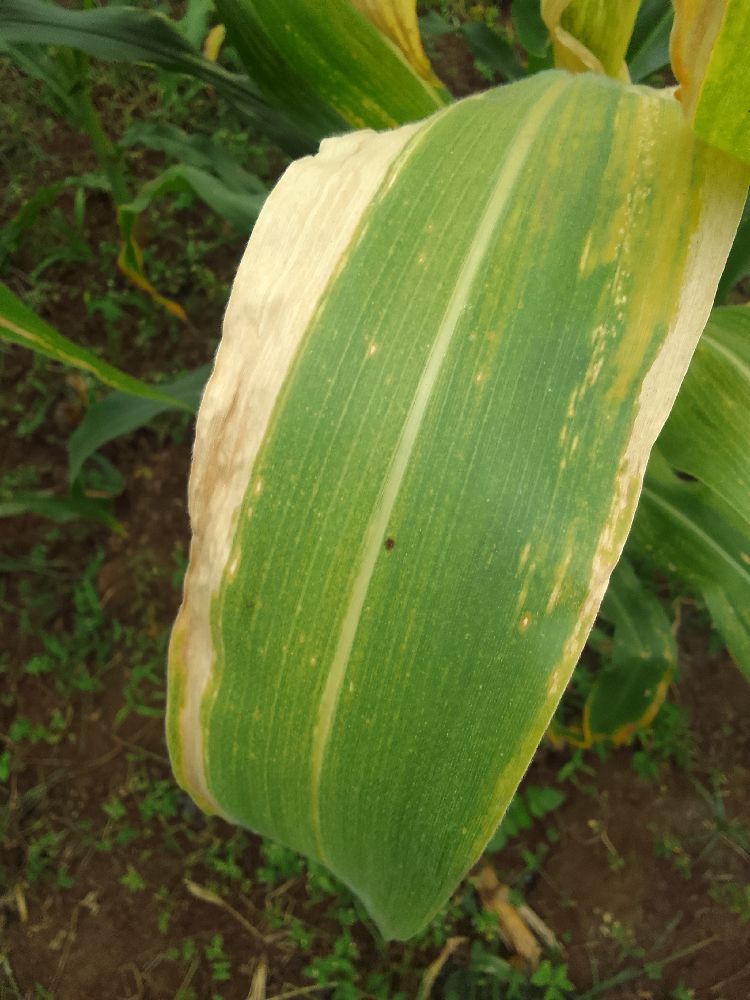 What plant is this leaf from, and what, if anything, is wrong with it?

maize, maize lethal necrosis
